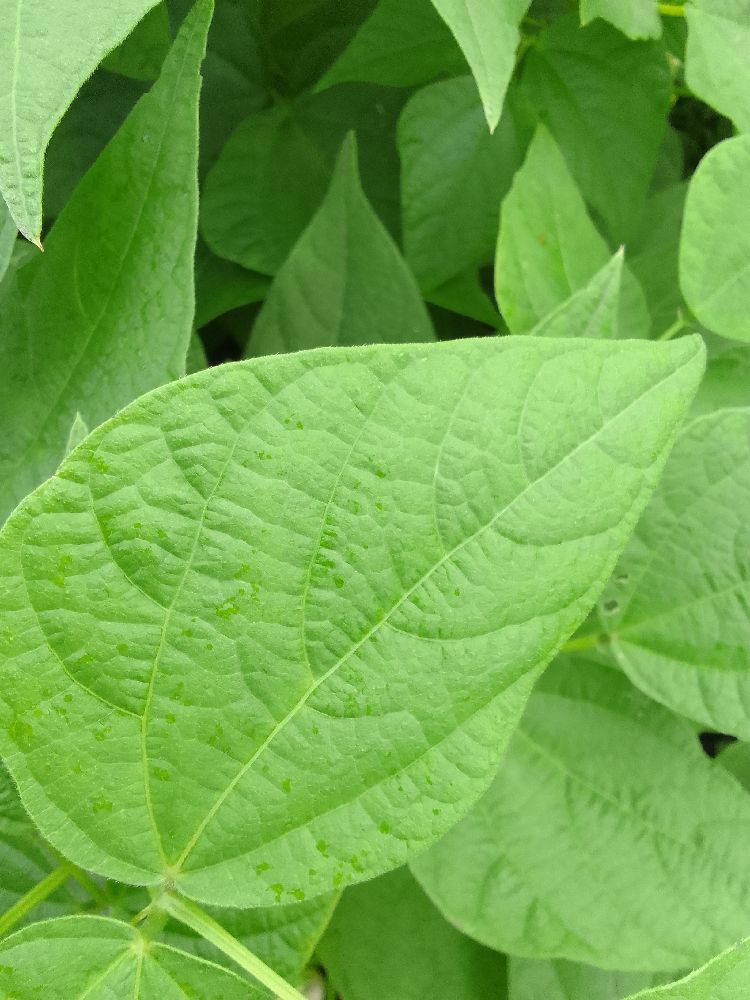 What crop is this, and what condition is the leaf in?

common bean, healthy
